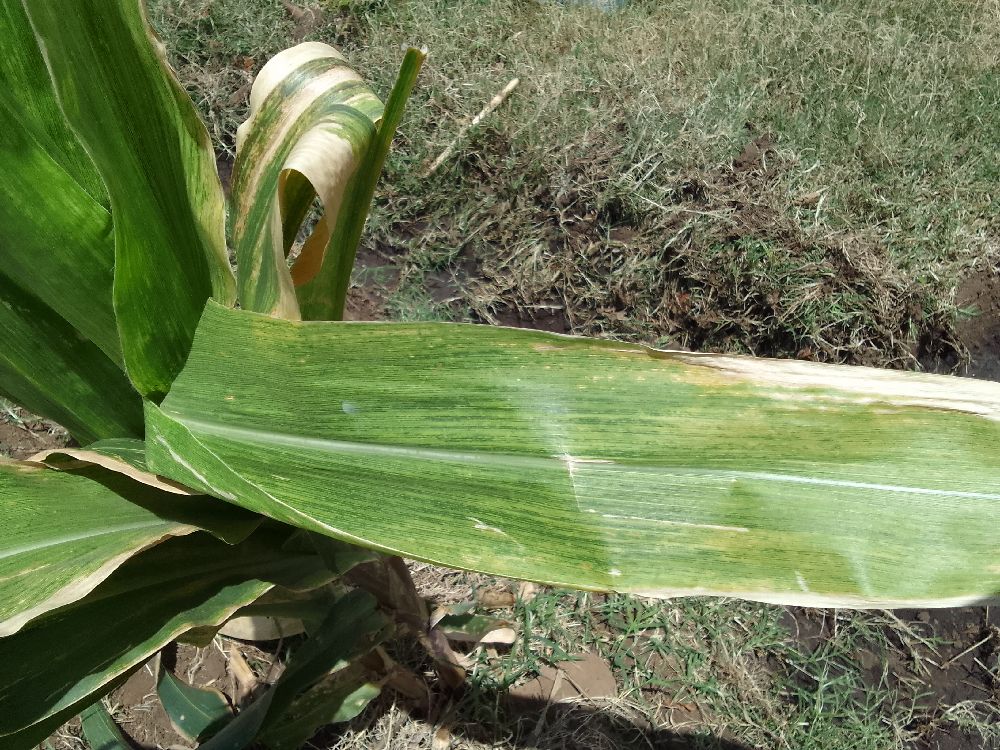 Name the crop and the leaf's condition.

maize, maize lethal necrosis
